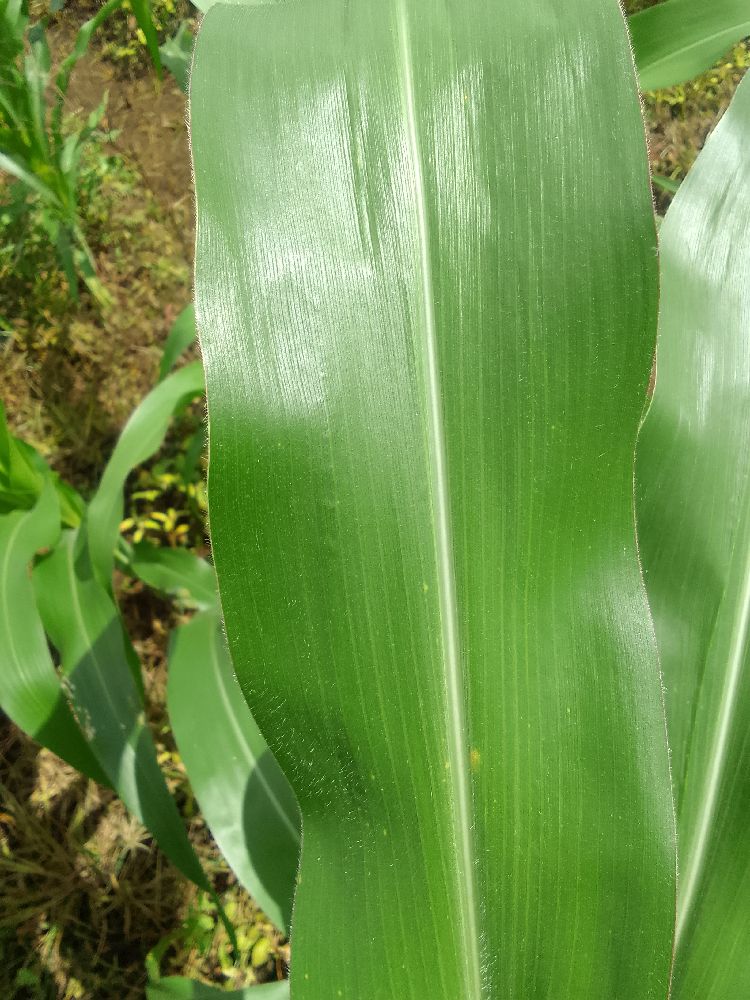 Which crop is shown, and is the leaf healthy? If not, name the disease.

maize, healthy
